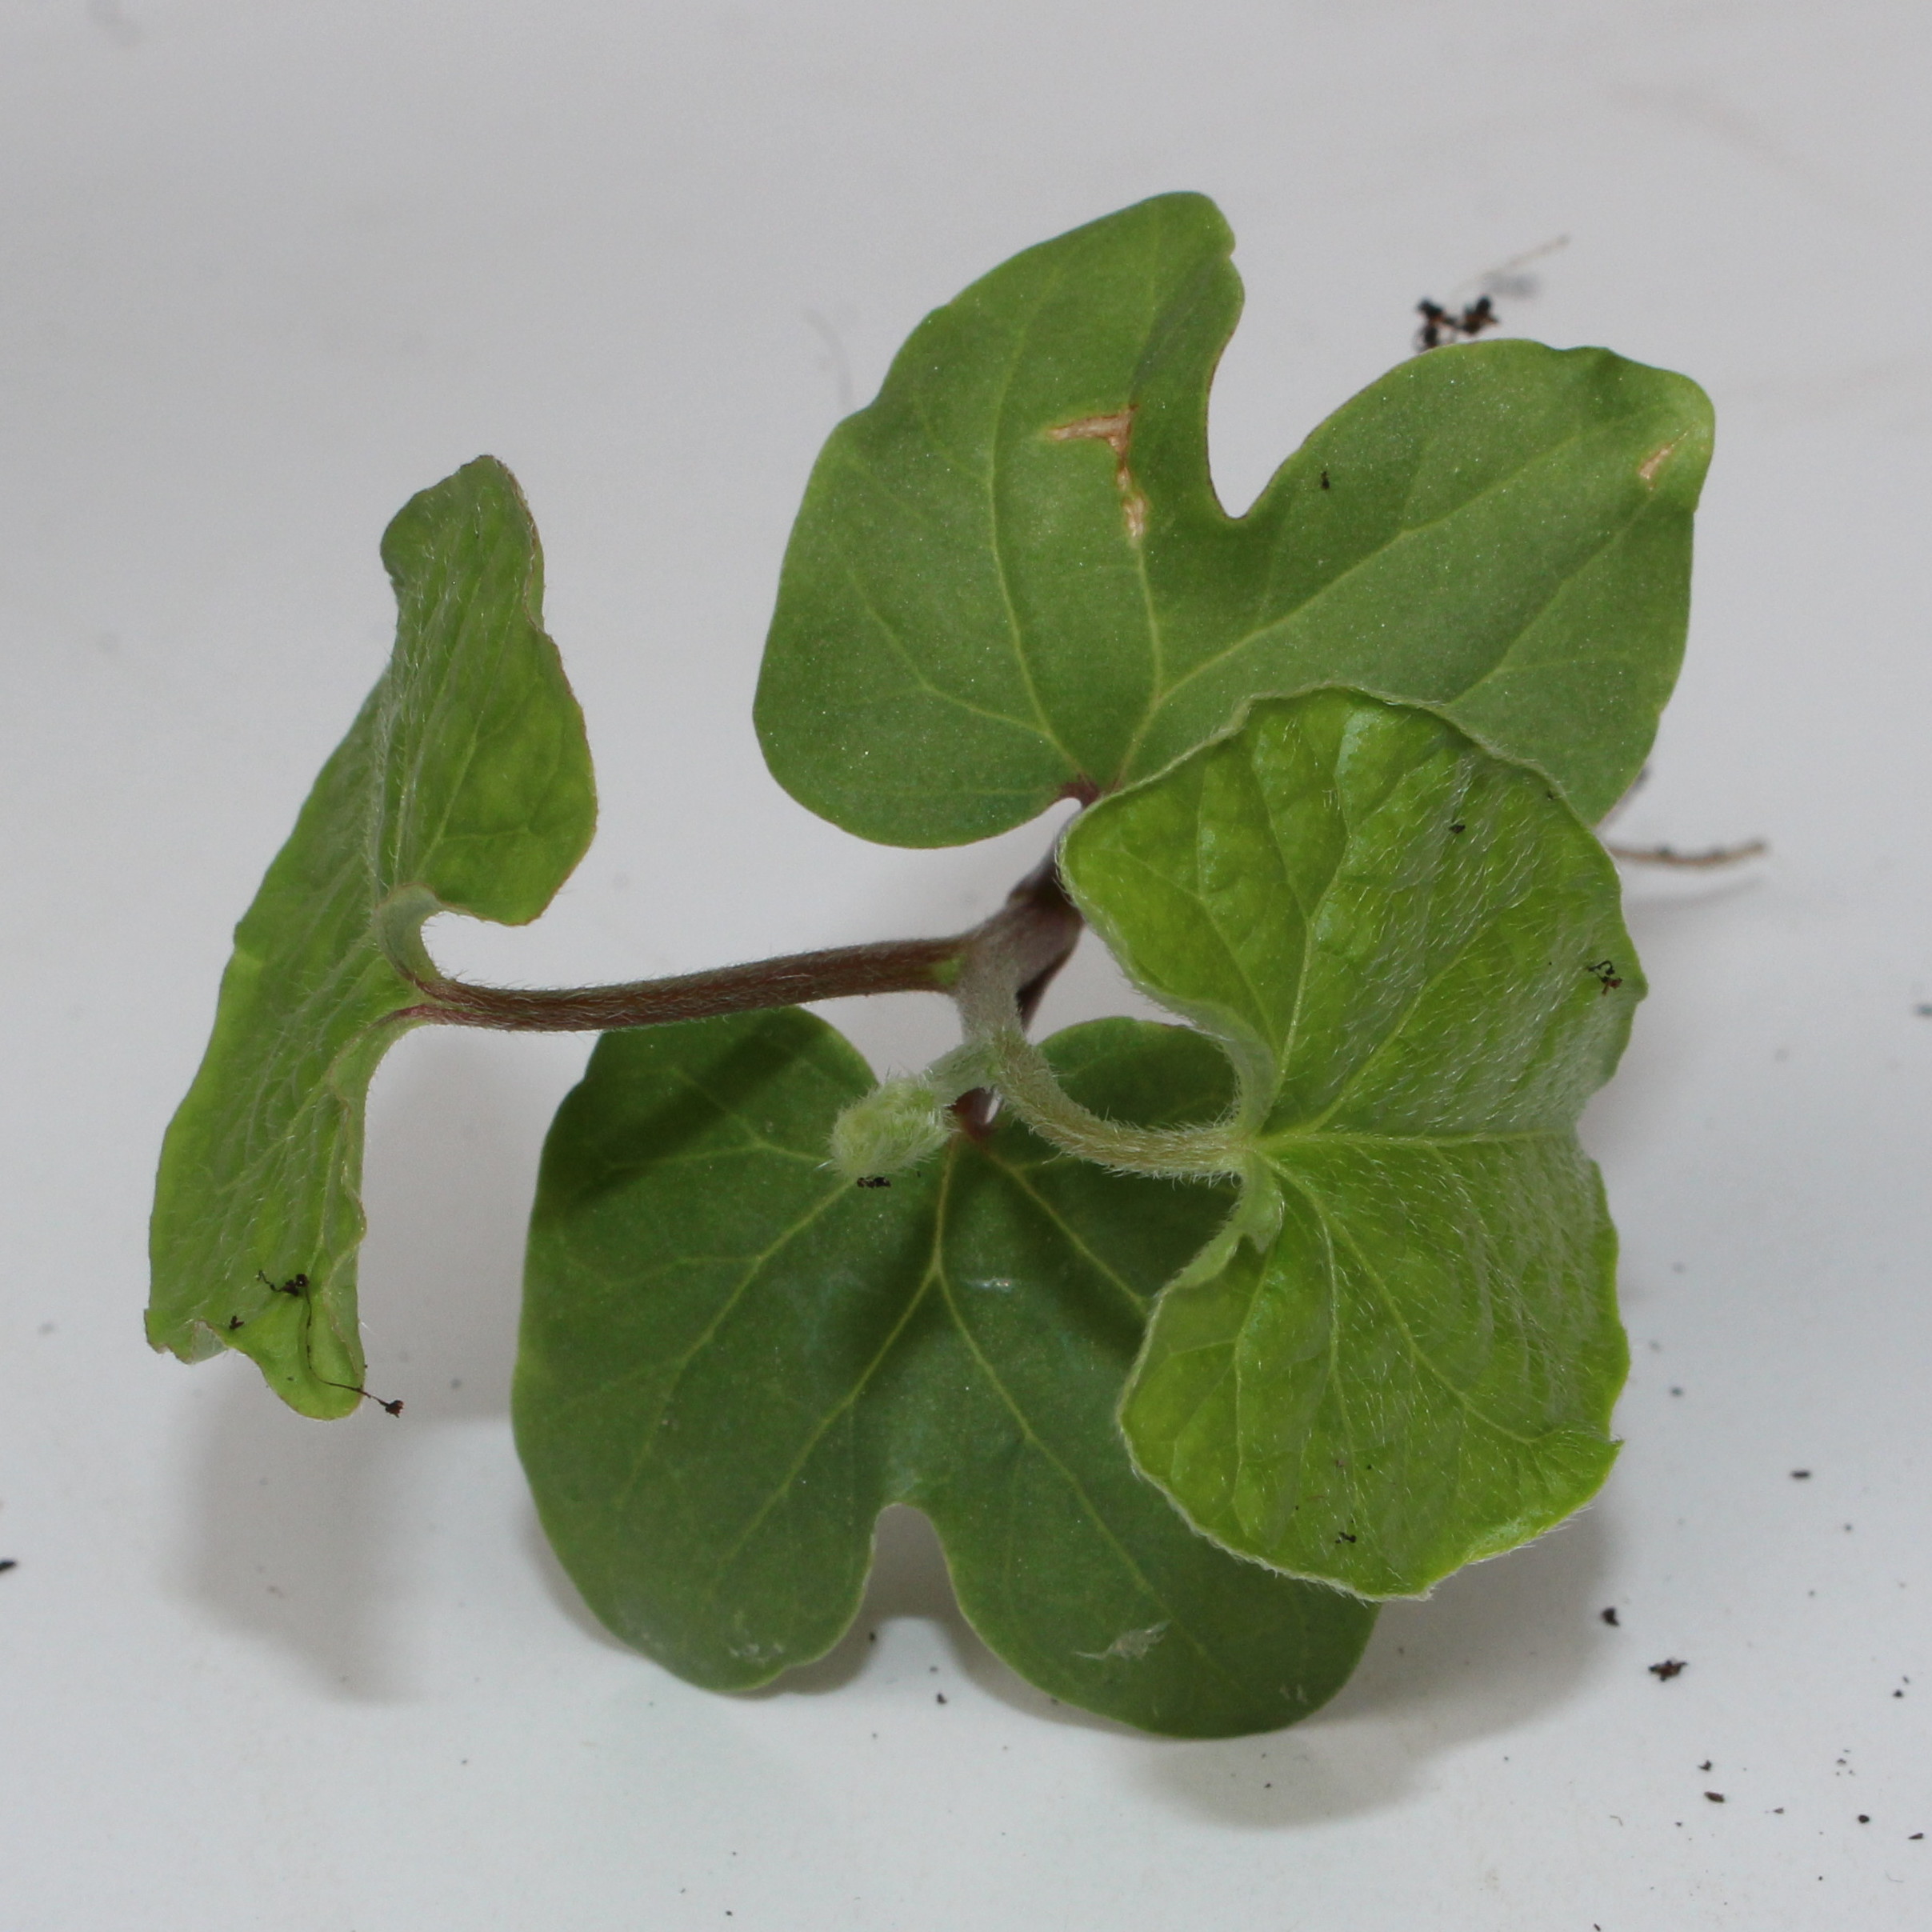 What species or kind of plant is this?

Convolvulus arvensis
